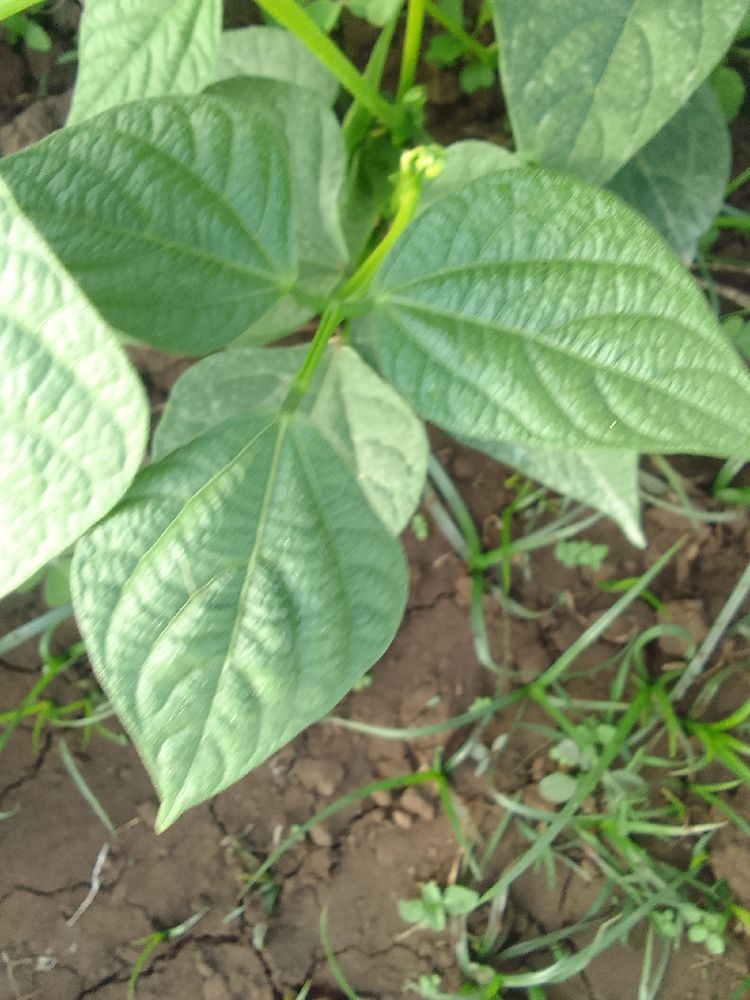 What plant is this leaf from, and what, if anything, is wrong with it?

common bean, healthy
